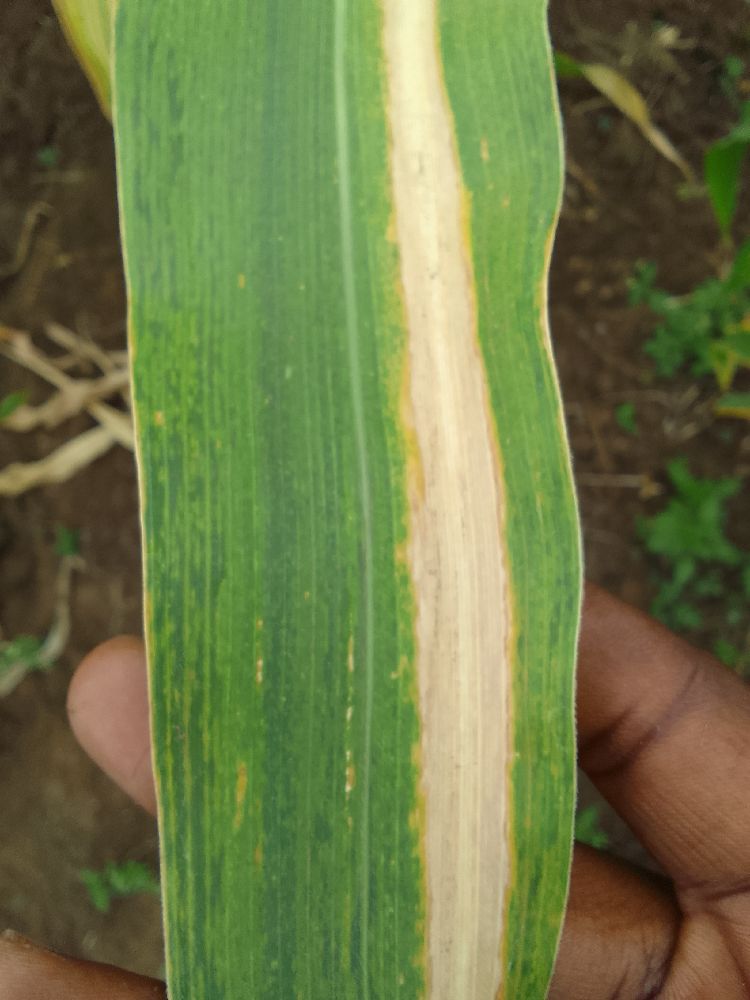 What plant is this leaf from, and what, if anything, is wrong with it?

maize, maize lethal necrosis
